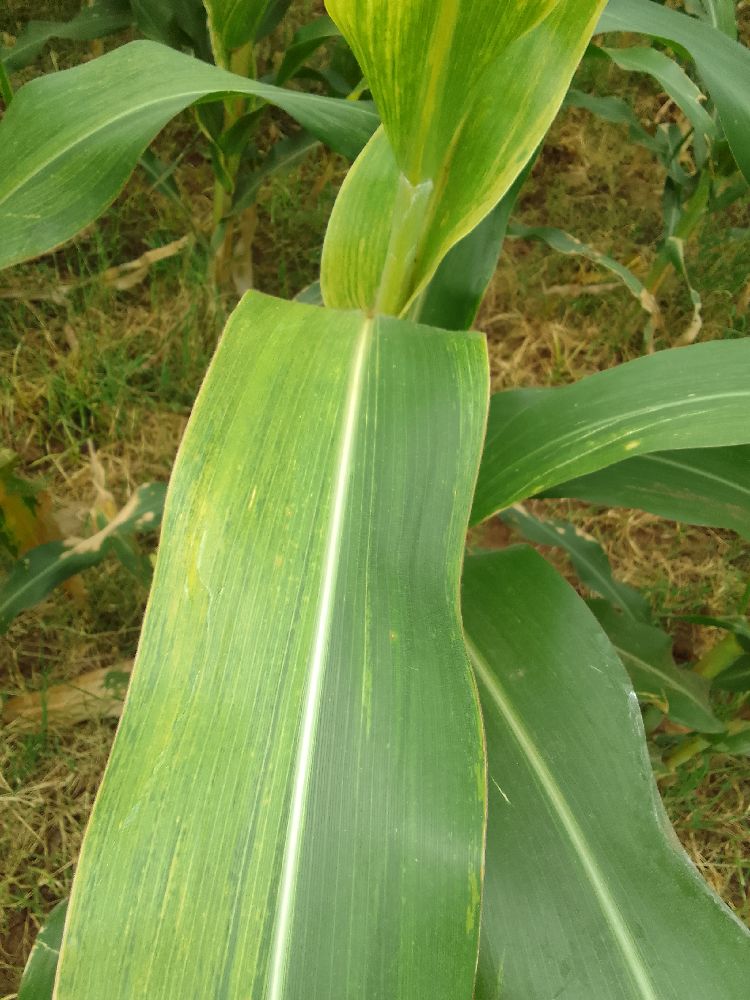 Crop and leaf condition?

maize, maize lethal necrosis
